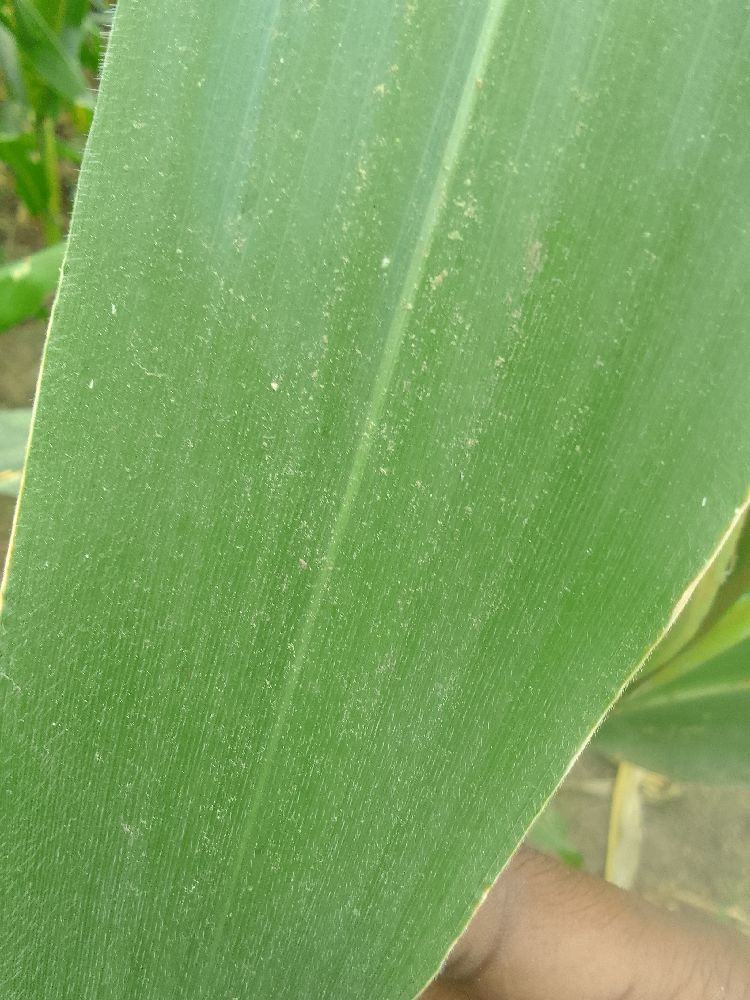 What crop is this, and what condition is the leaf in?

maize, healthy
